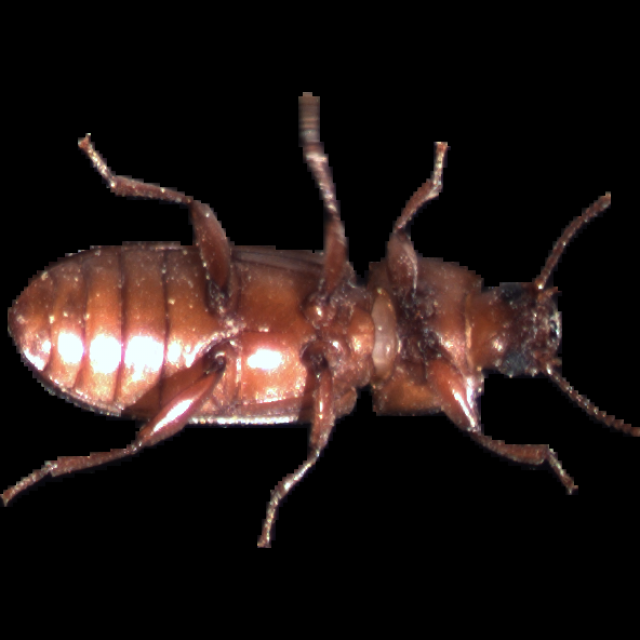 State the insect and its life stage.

mealworm beetle
